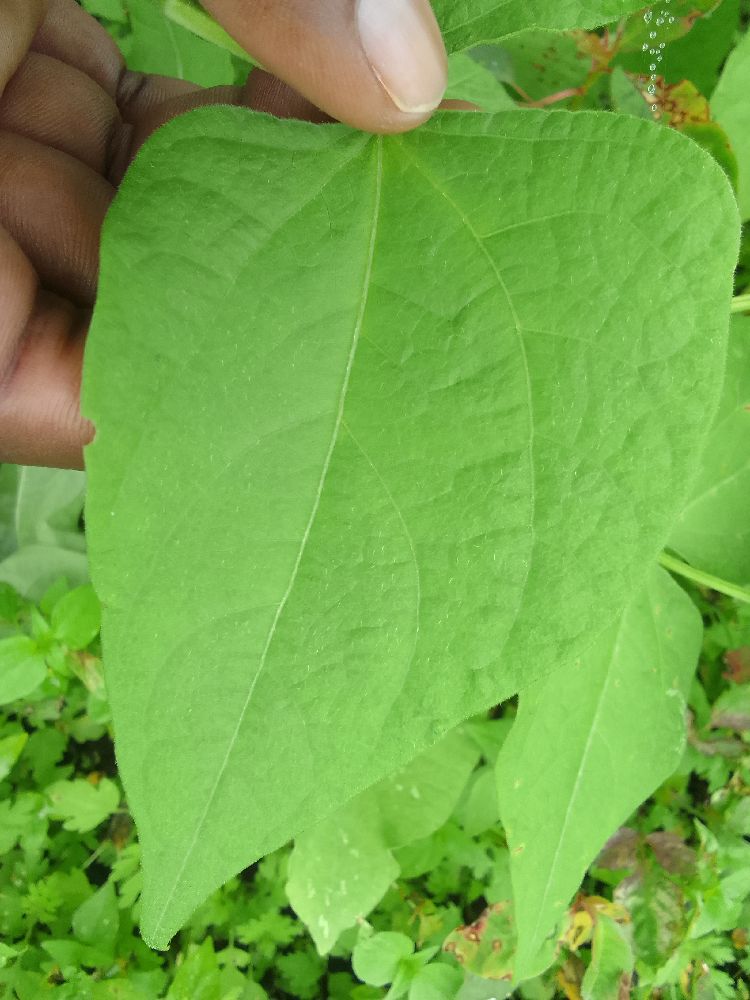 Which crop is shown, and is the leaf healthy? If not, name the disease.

common bean, healthy
